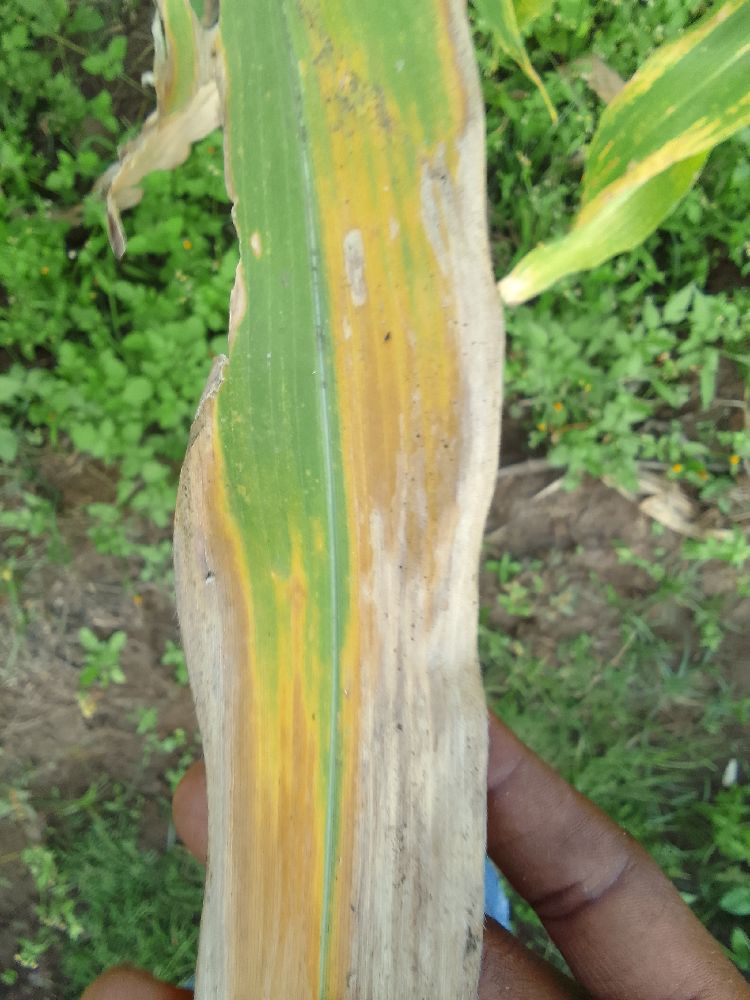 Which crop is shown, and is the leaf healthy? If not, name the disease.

maize, maize lethal necrosis
